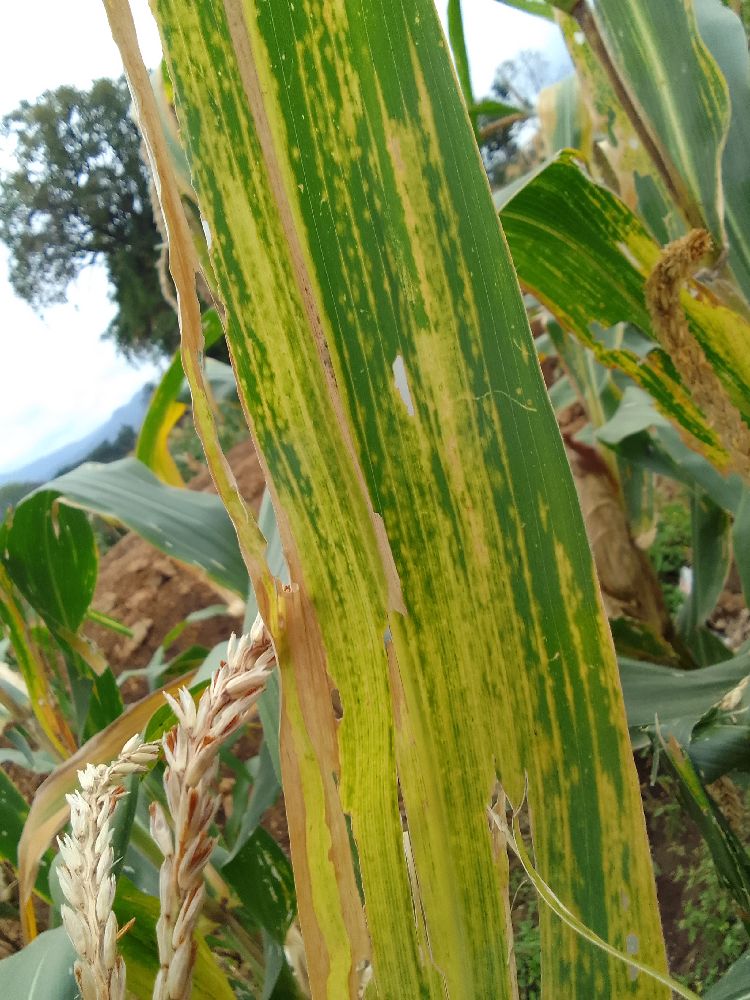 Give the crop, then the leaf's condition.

maize, maize lethal necrosis
